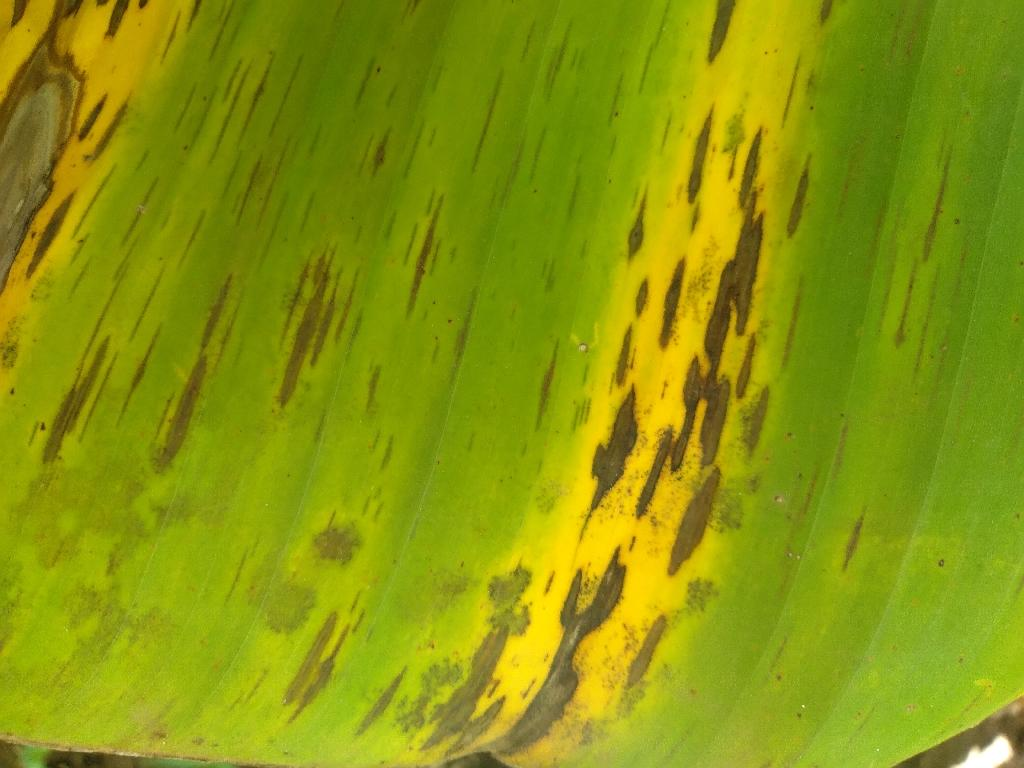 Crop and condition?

banana, black sigatoka
